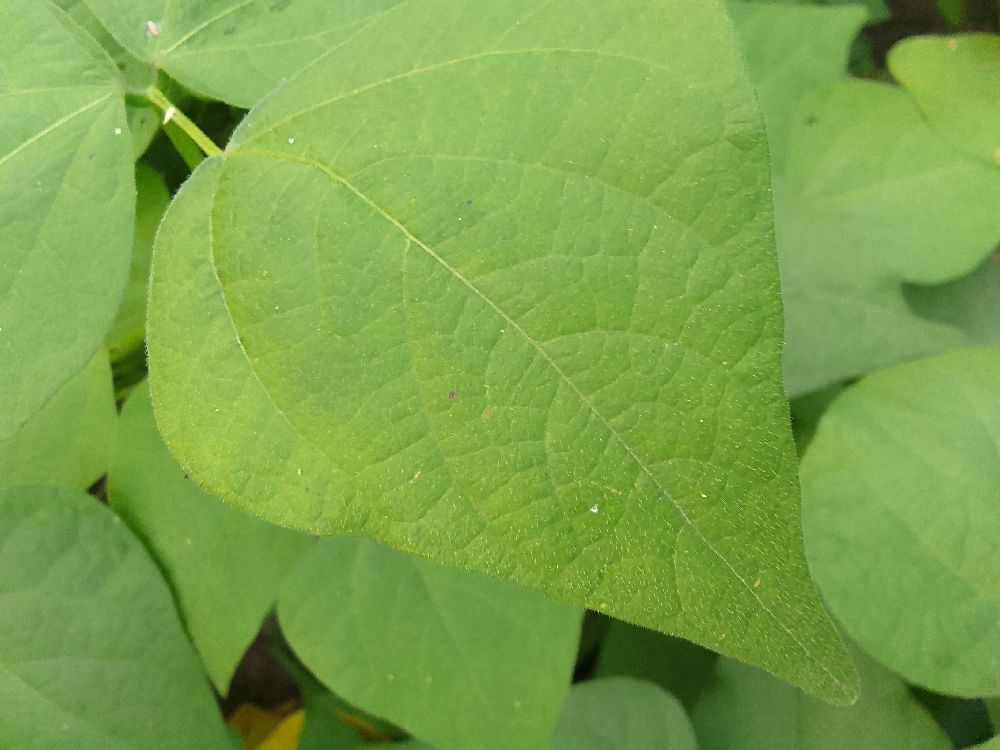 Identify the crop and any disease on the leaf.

common bean, healthy
